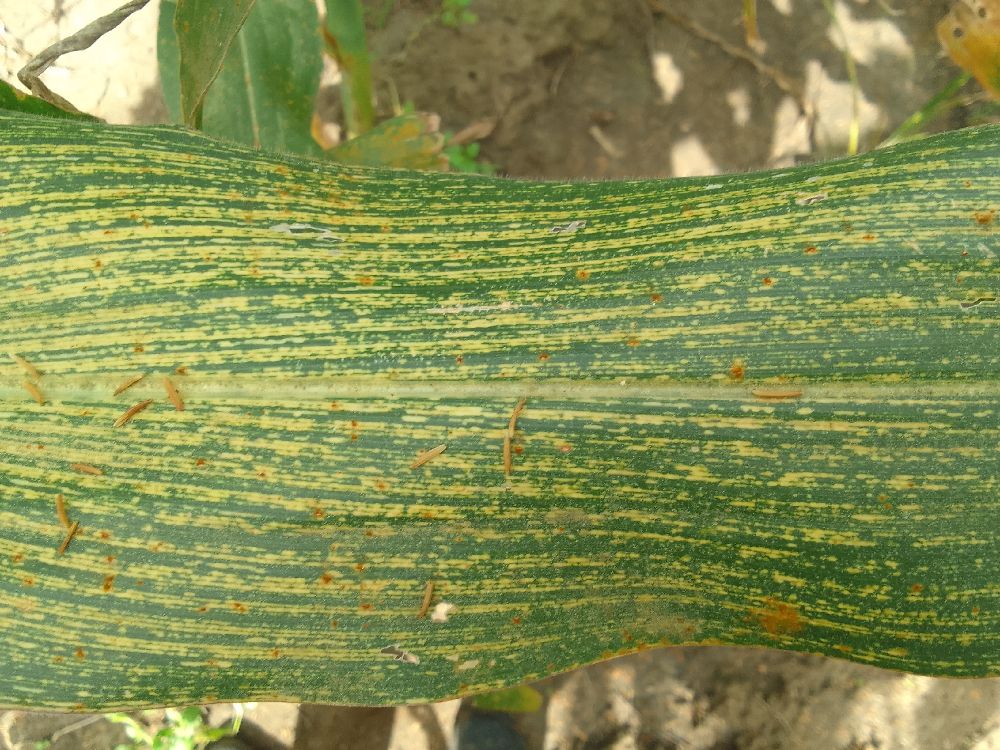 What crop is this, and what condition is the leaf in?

maize, maize streak virus
